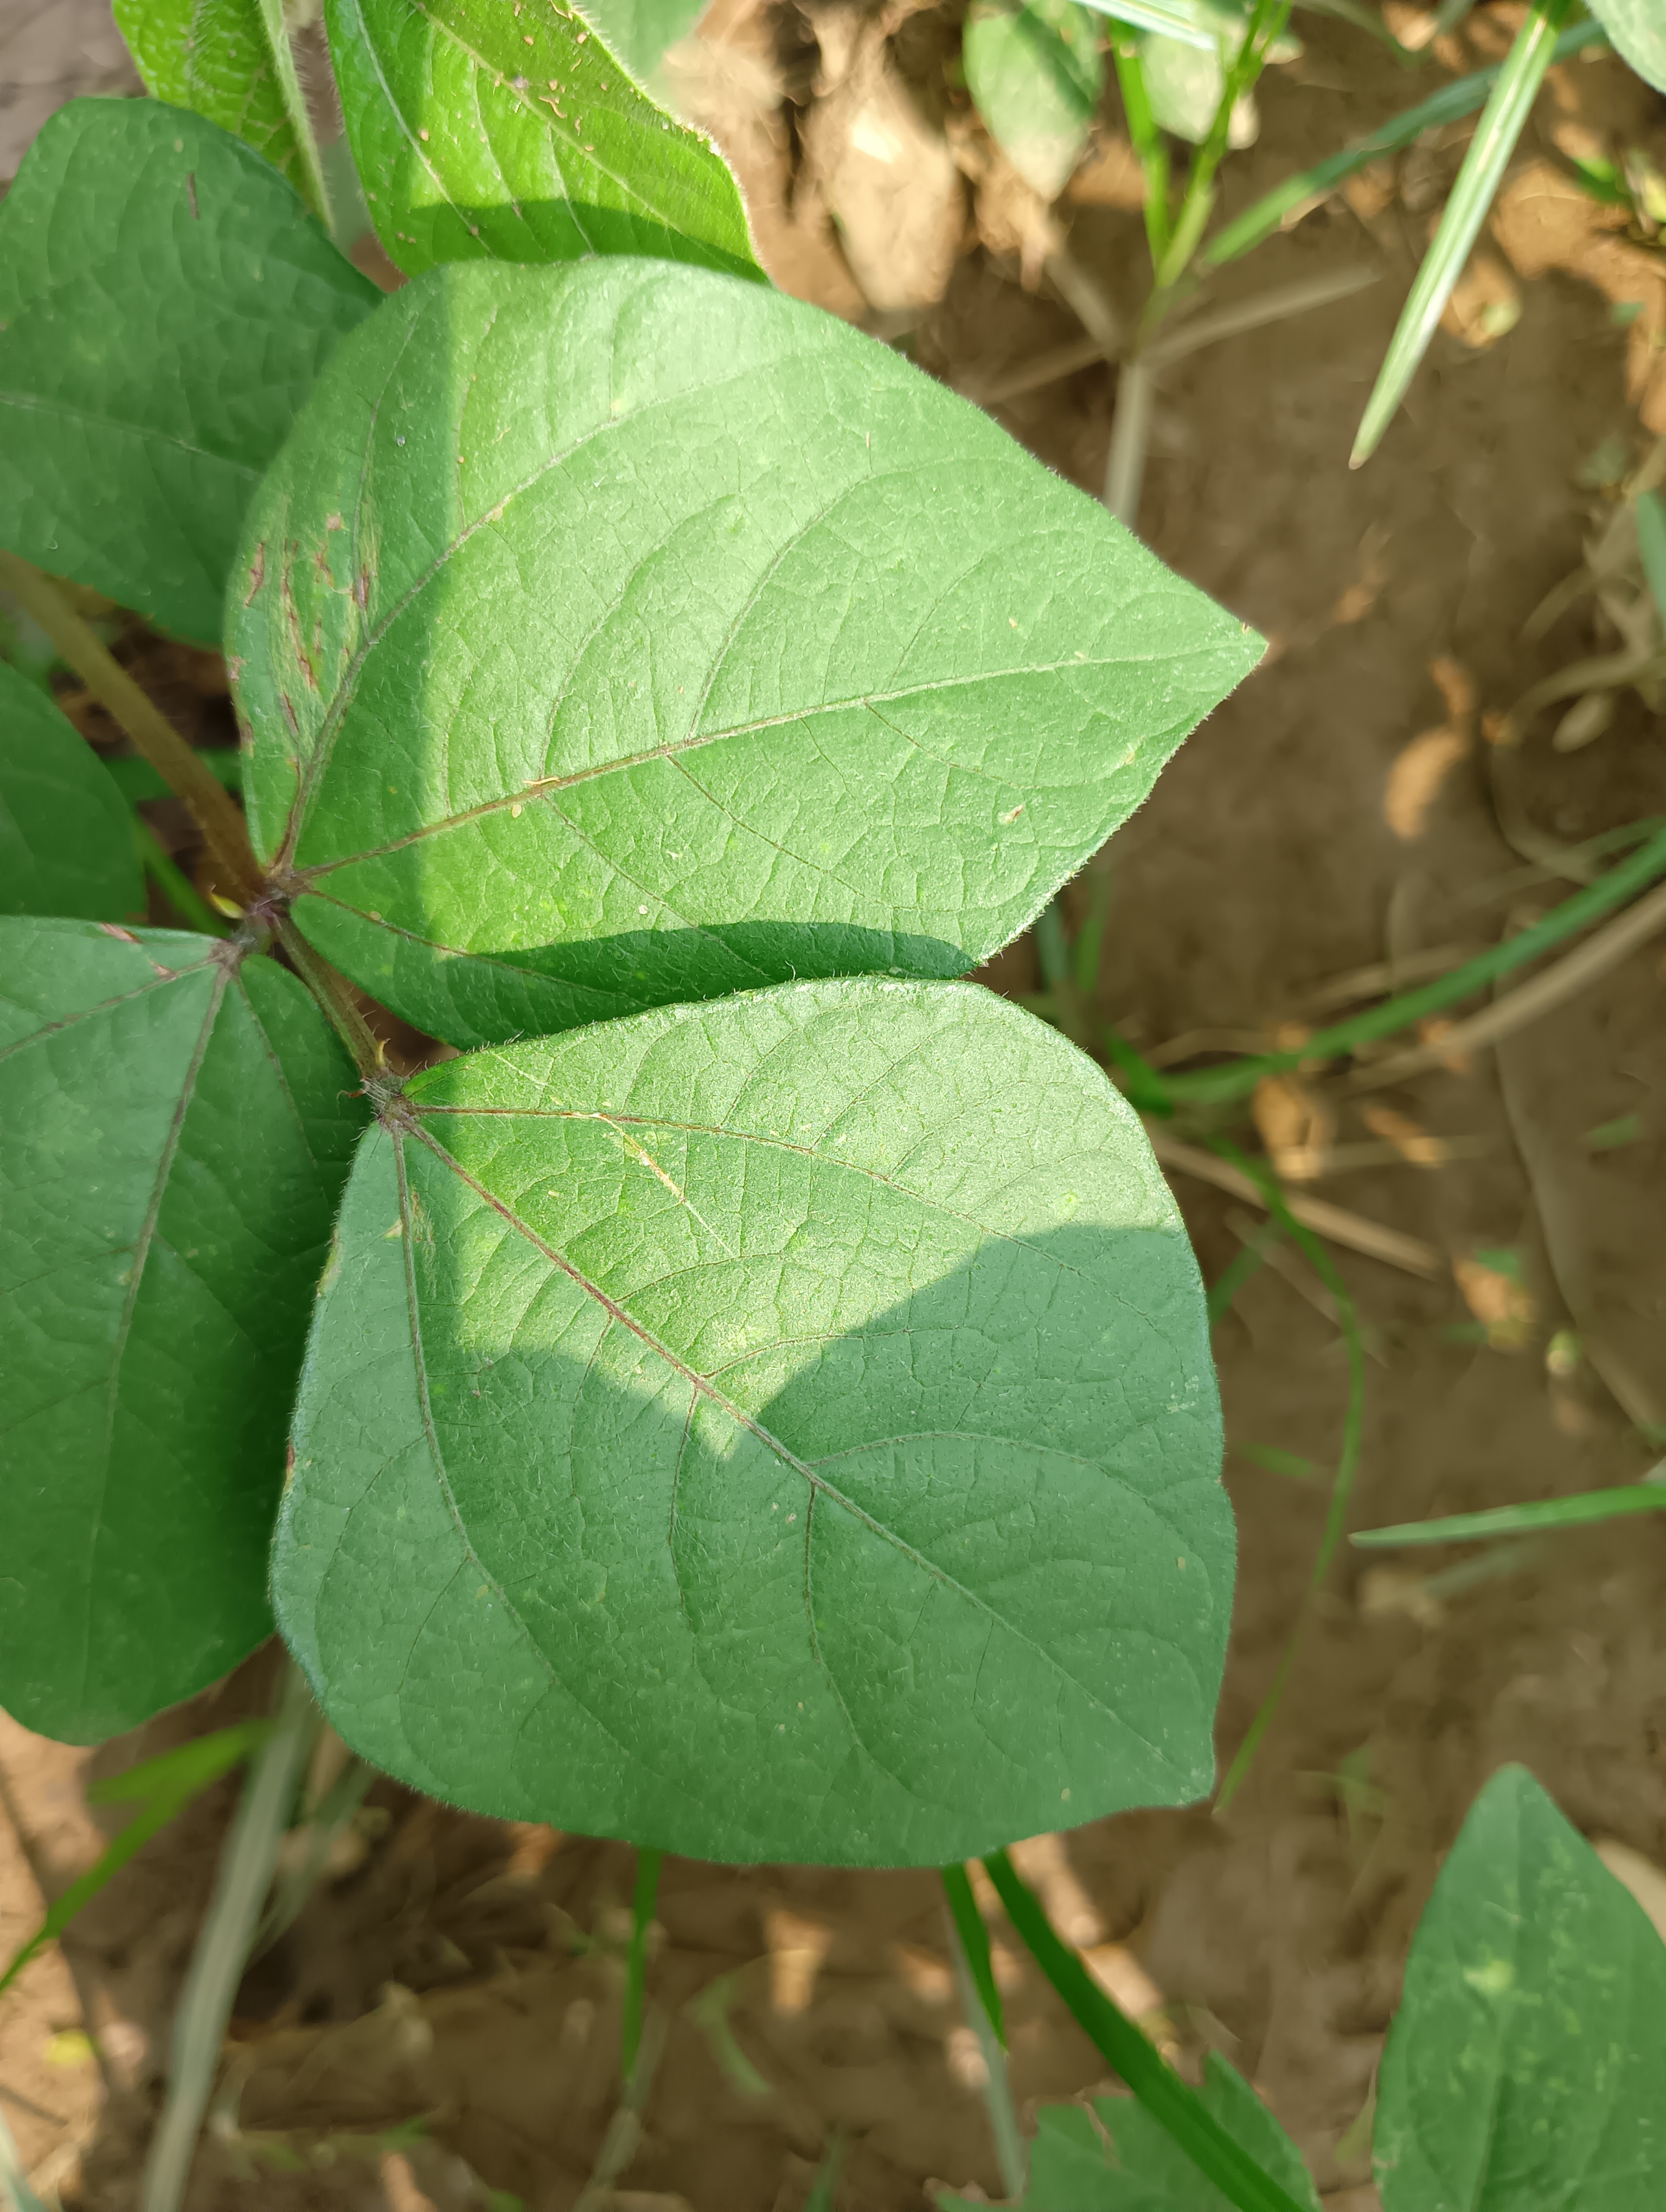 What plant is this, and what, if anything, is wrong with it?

mungbean, healthy
